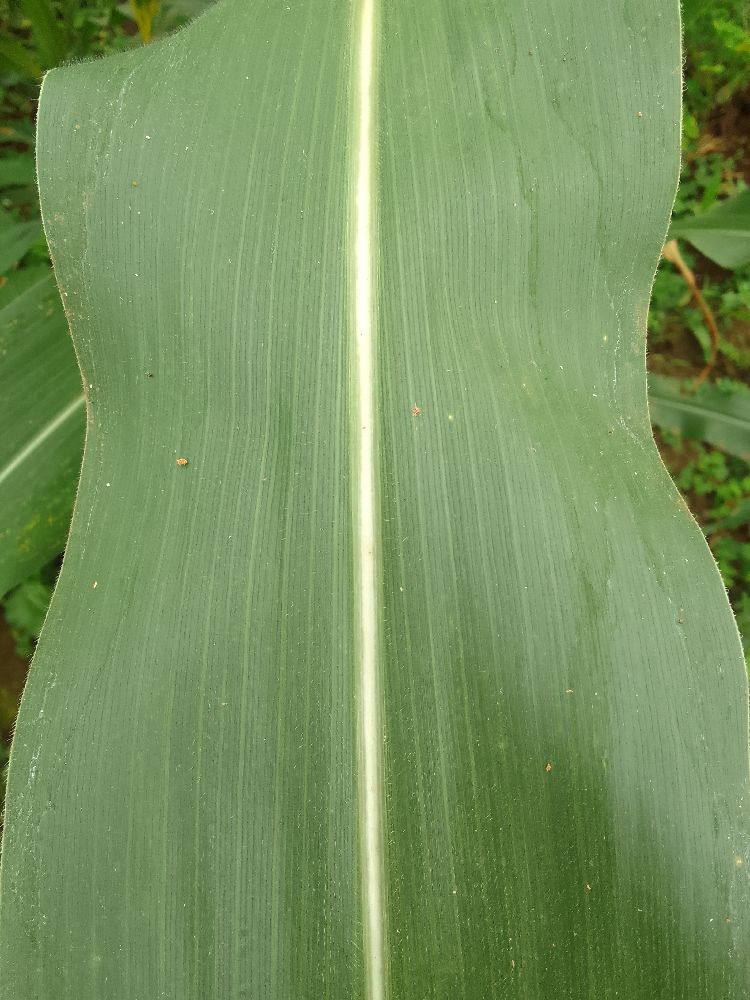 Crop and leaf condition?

maize, healthy
